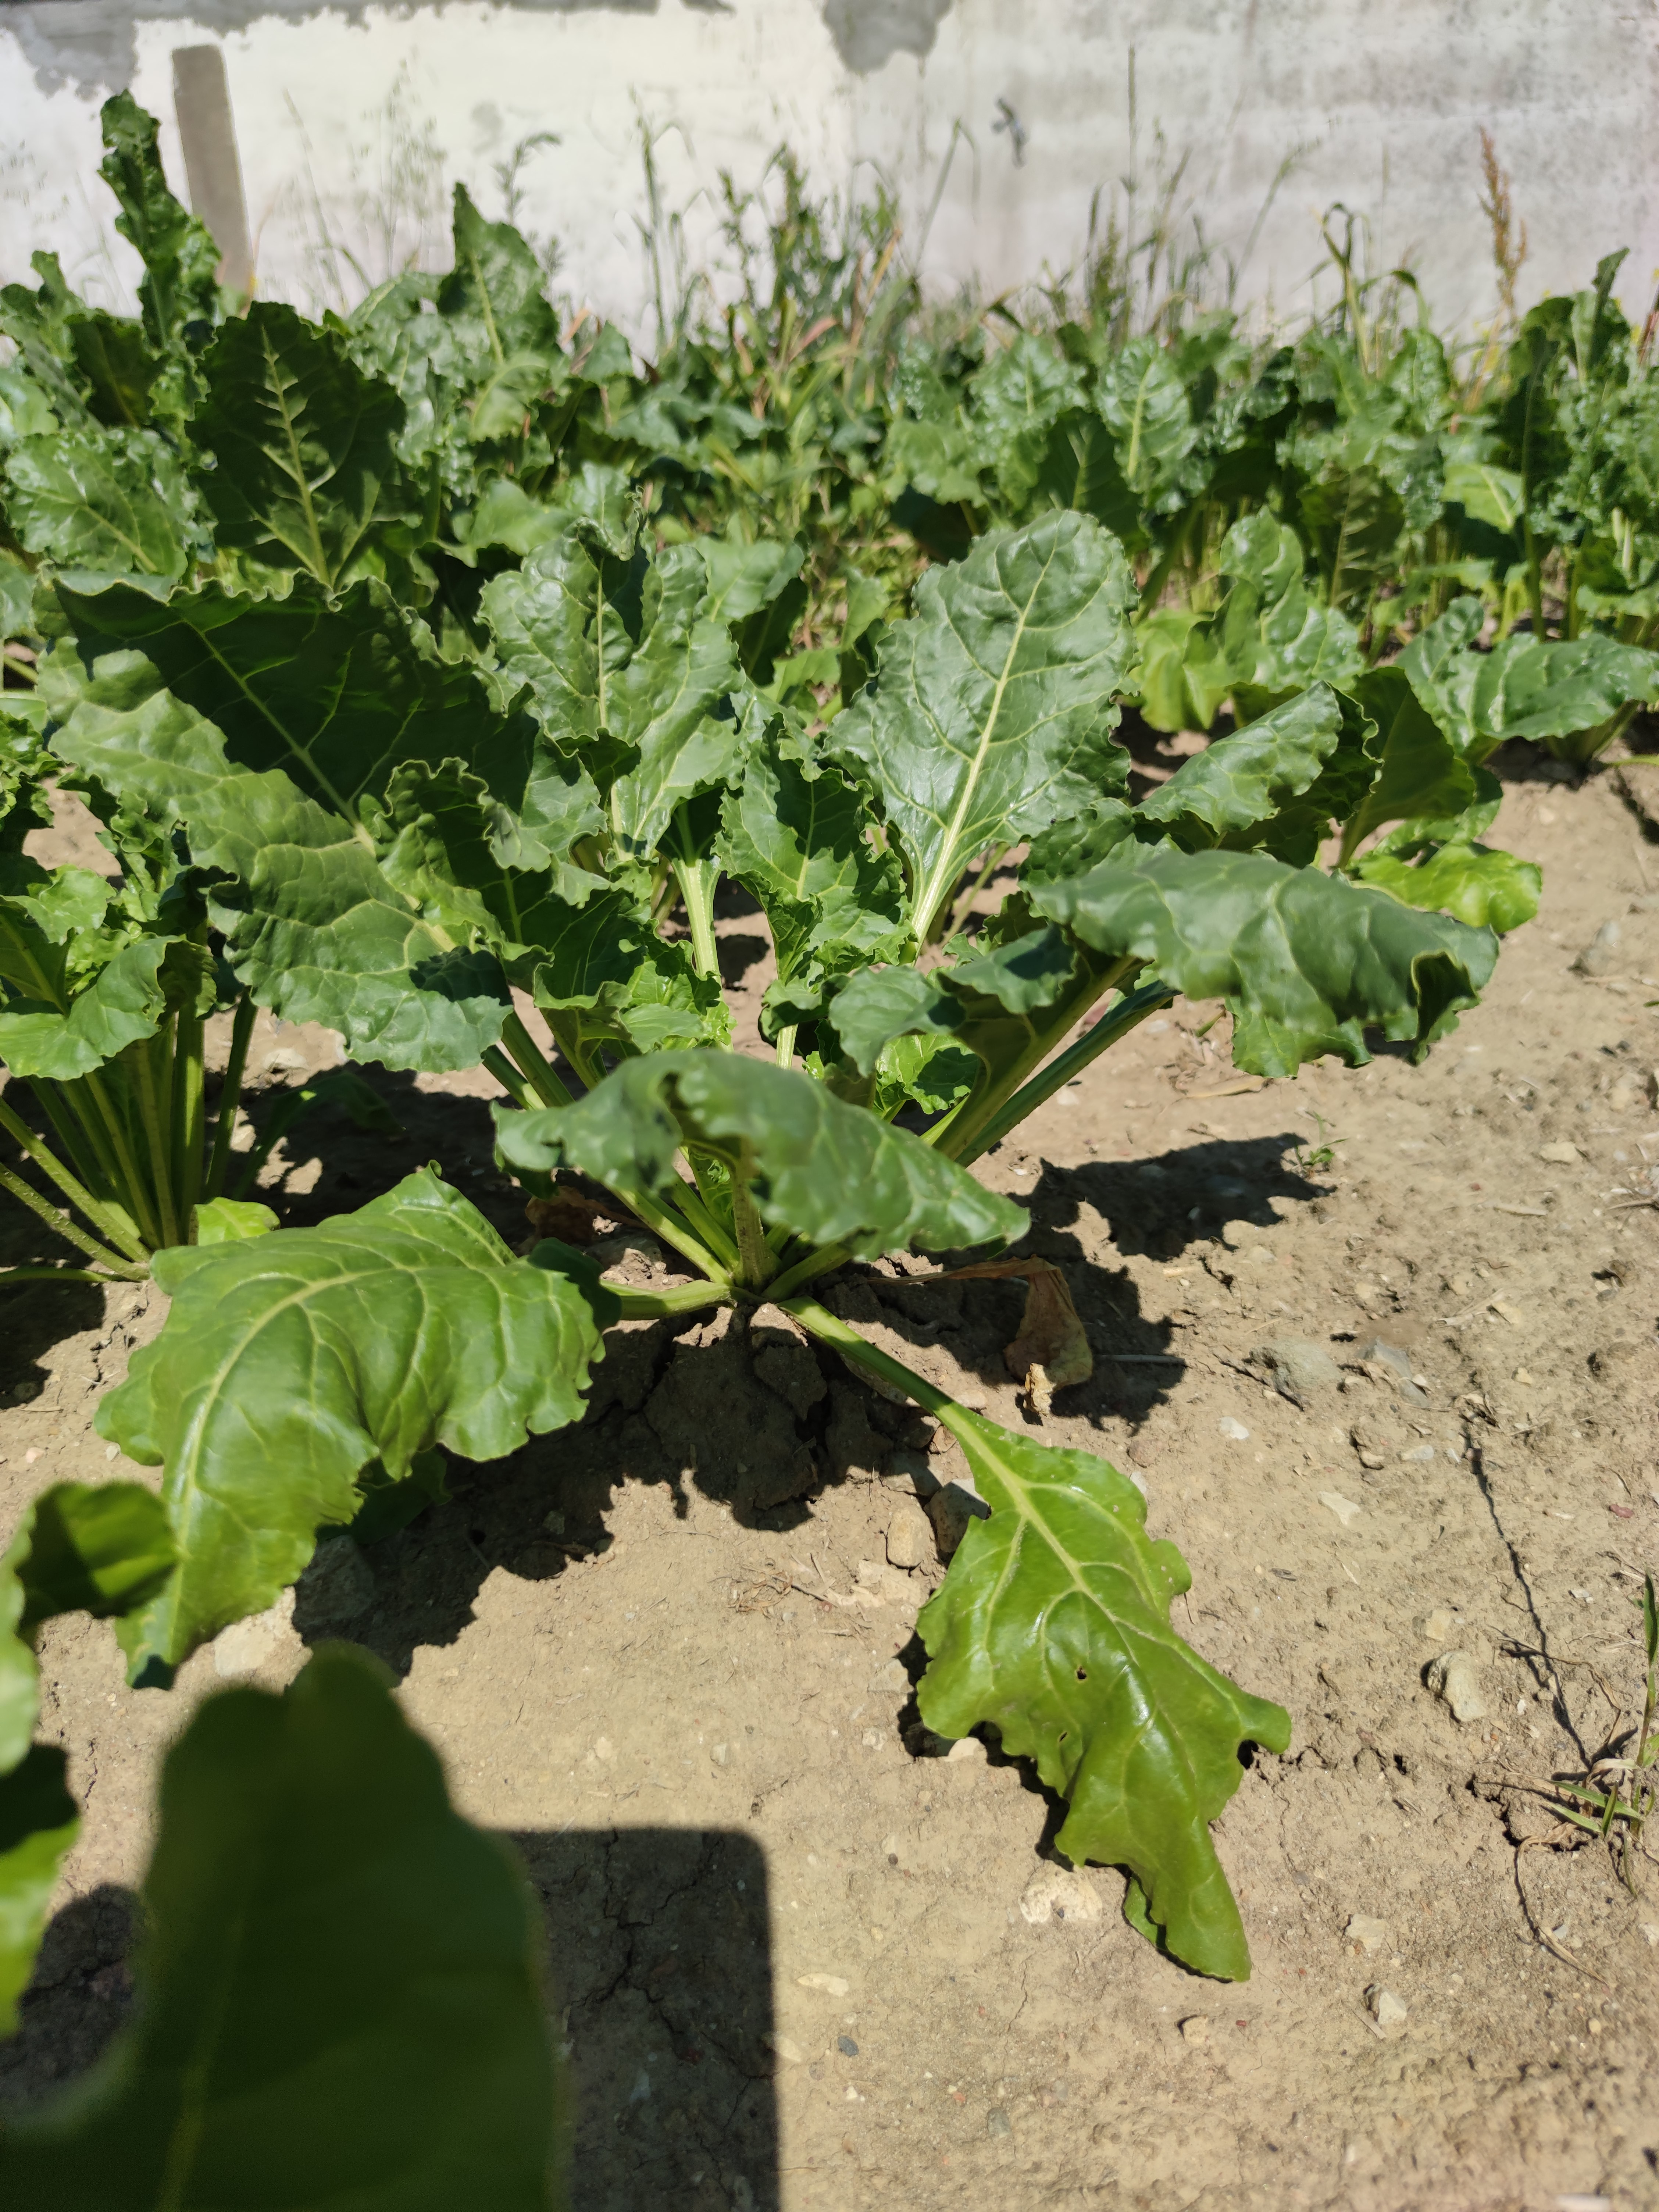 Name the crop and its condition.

beet, unaffected
